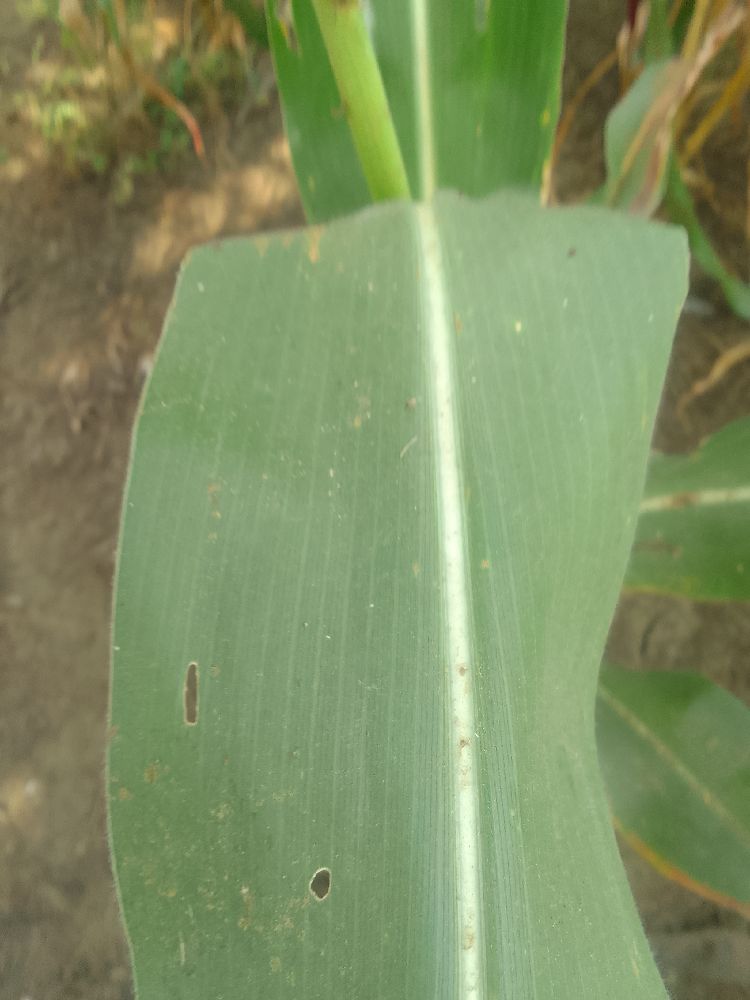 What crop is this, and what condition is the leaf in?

maize, healthy
